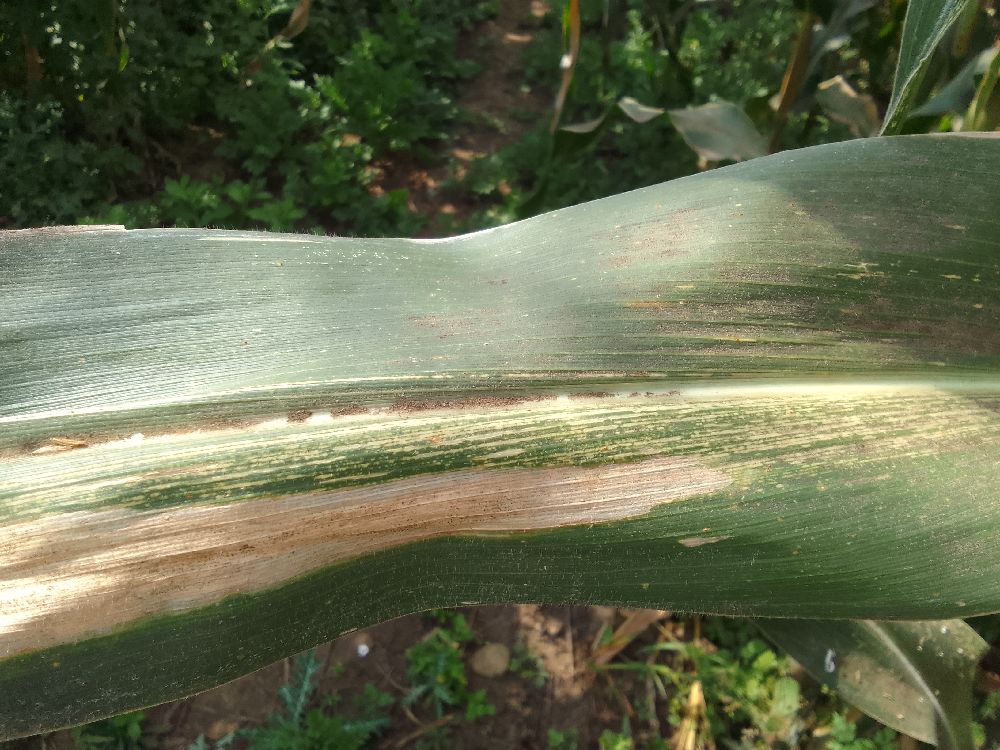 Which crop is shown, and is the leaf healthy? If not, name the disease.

maize, maize streak virus
